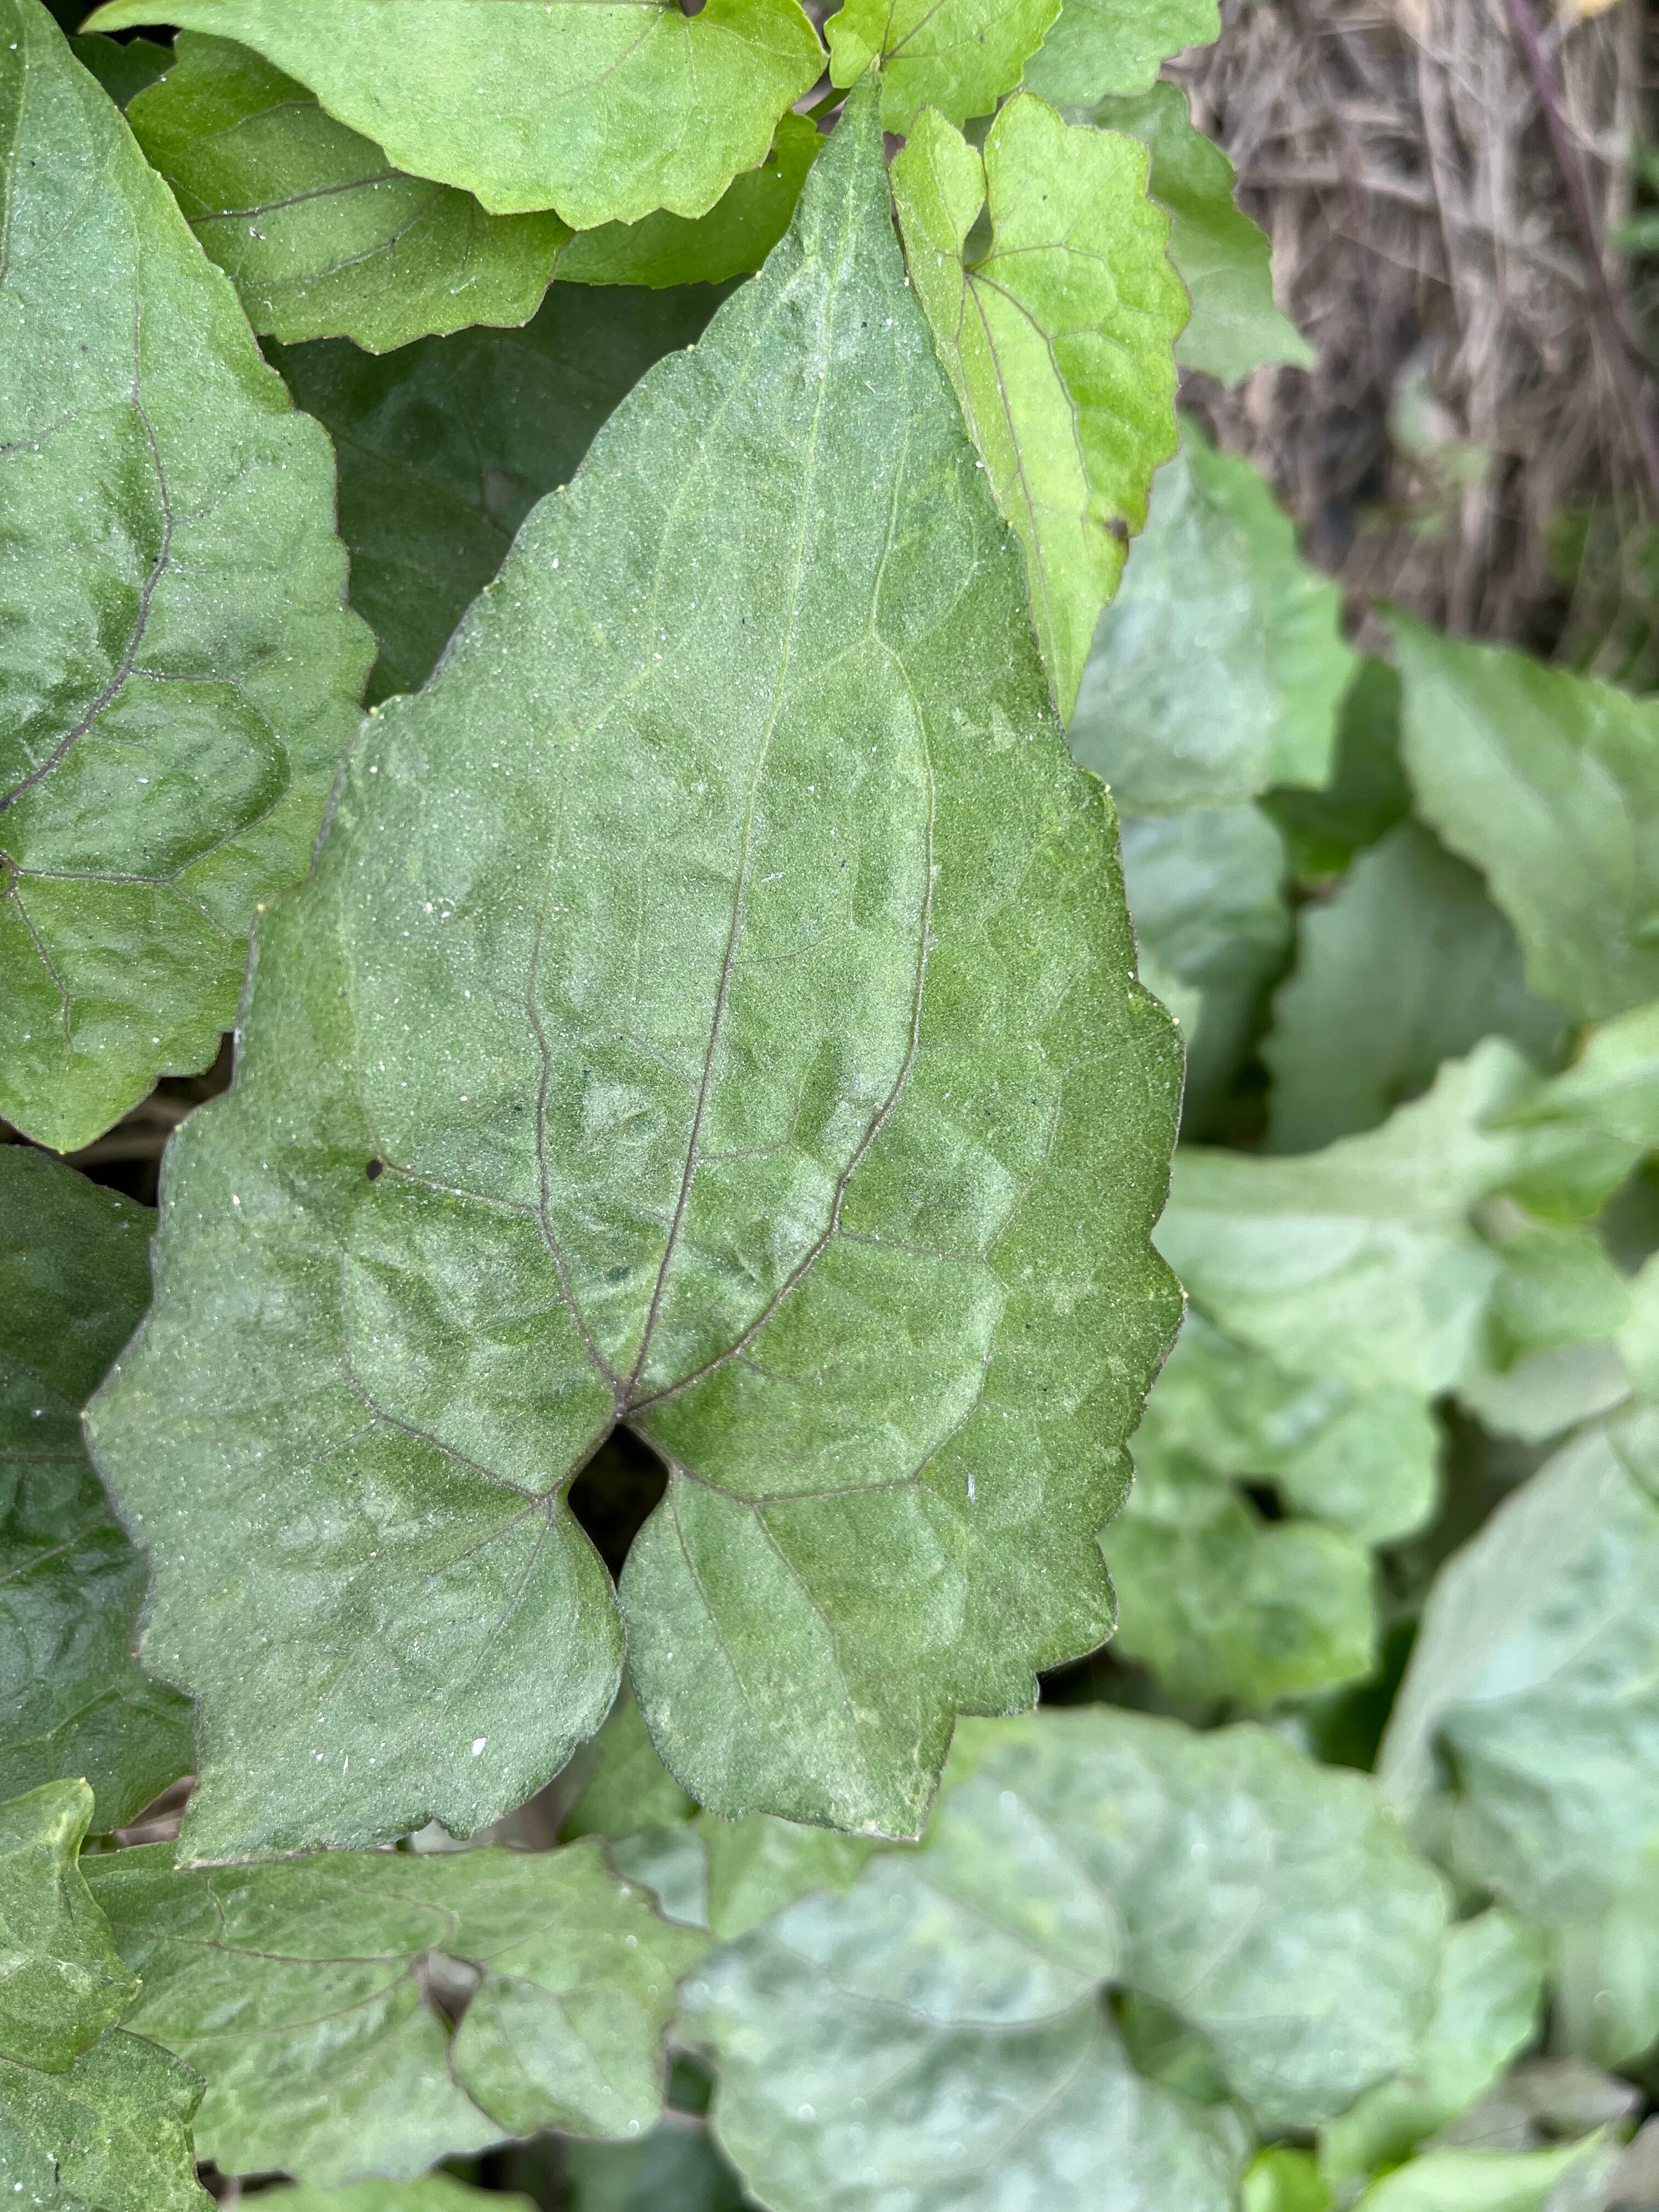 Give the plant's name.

bitter vine
